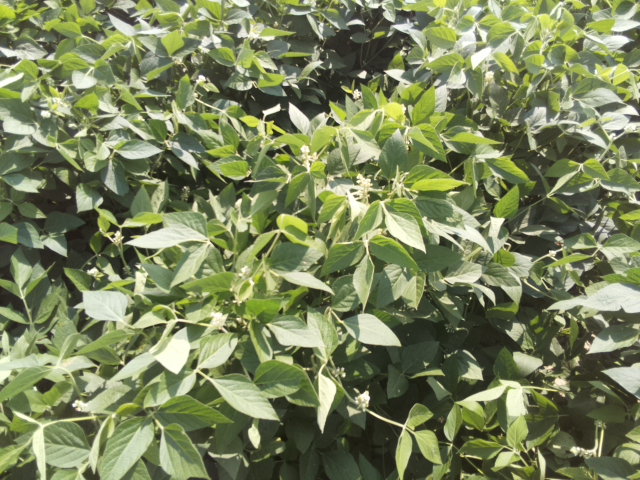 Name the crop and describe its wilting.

soybean, leaves with no wilting
